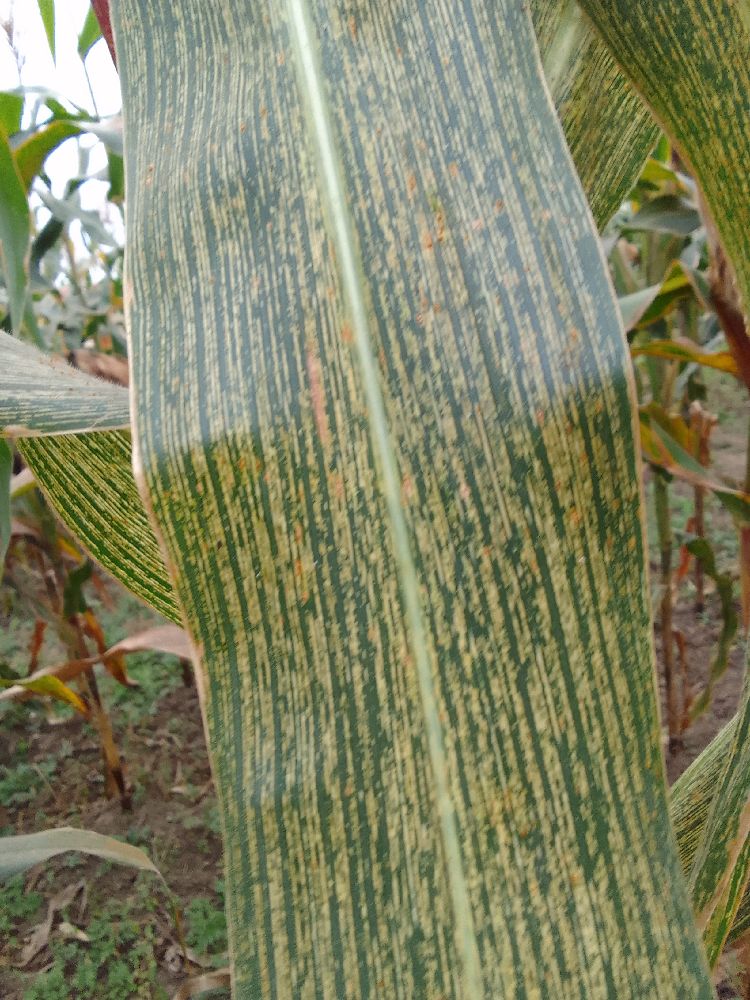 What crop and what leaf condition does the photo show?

maize, maize streak virus
